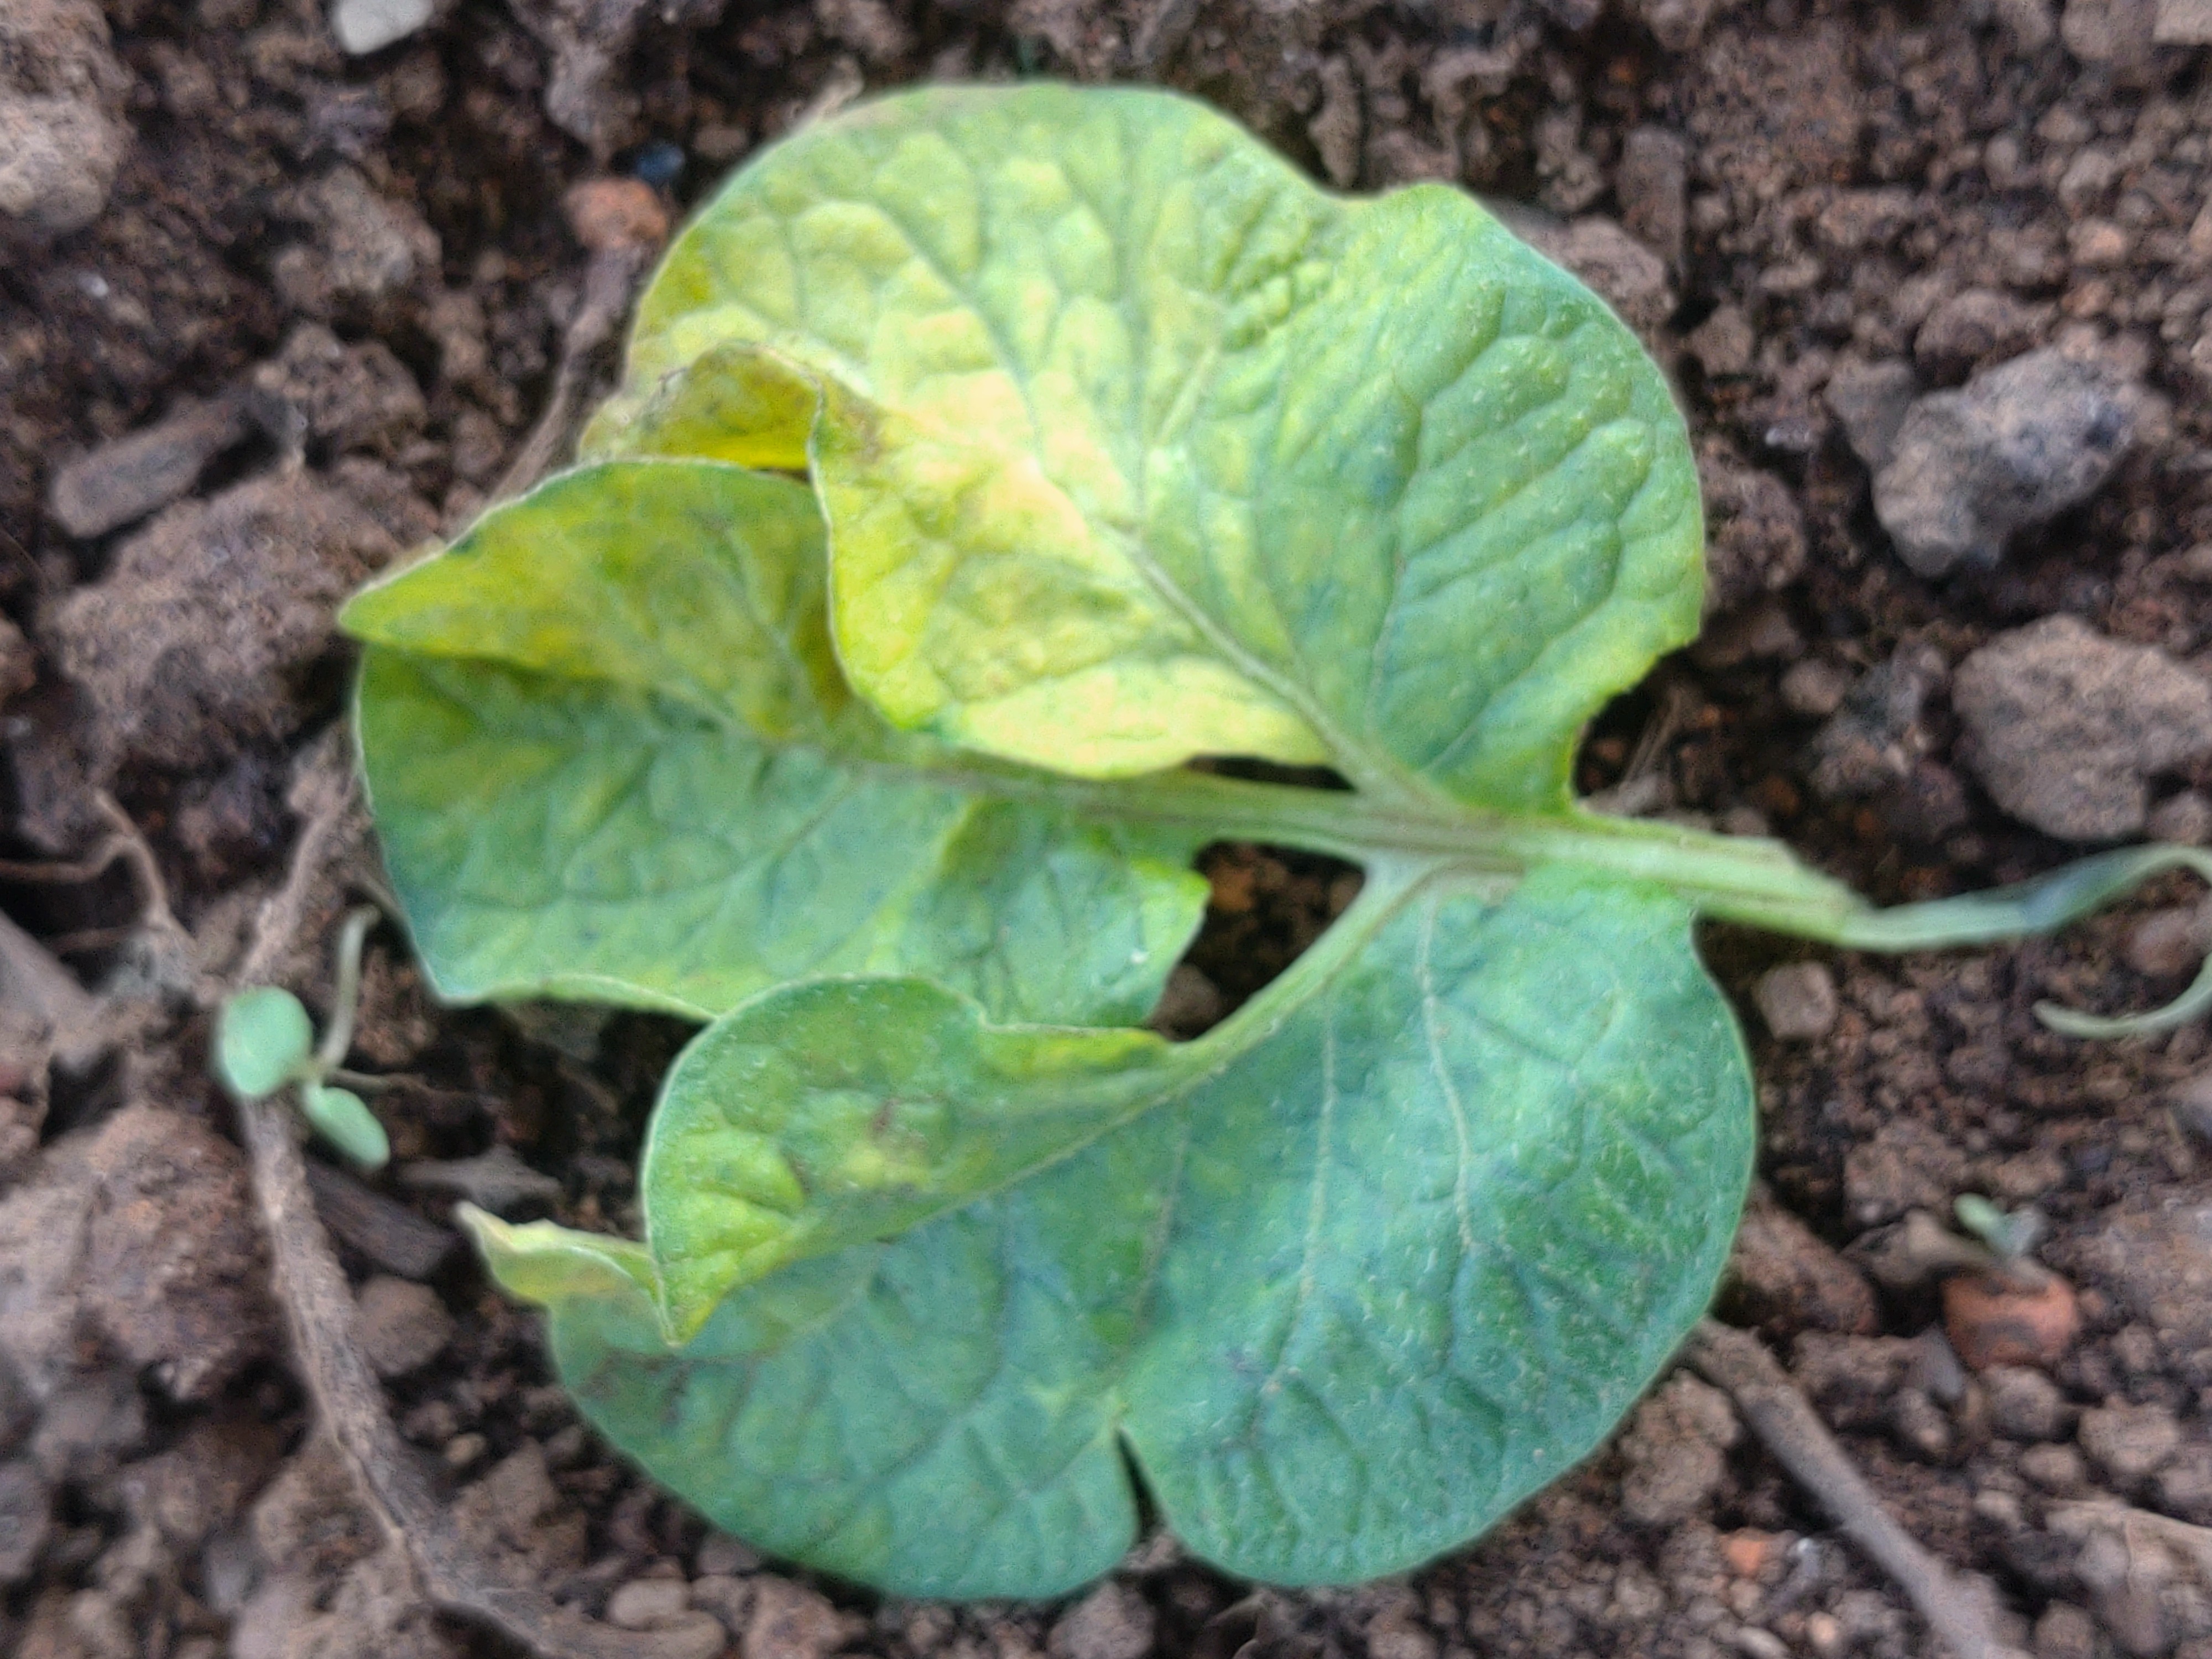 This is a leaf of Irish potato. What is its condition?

late blight
